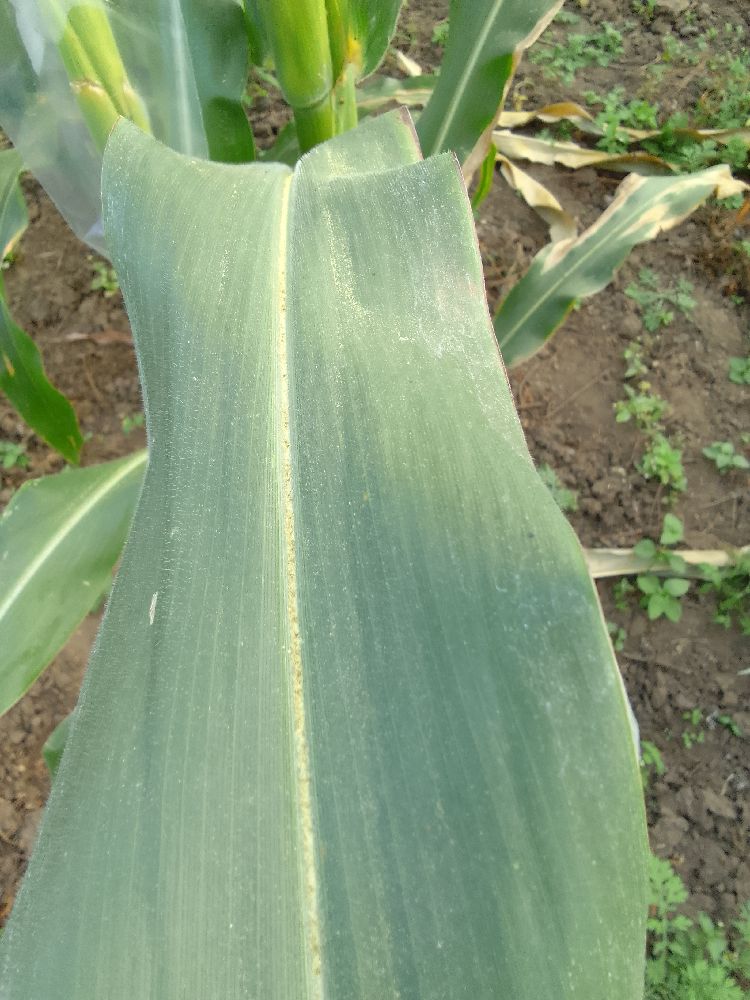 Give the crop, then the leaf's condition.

maize, healthy
